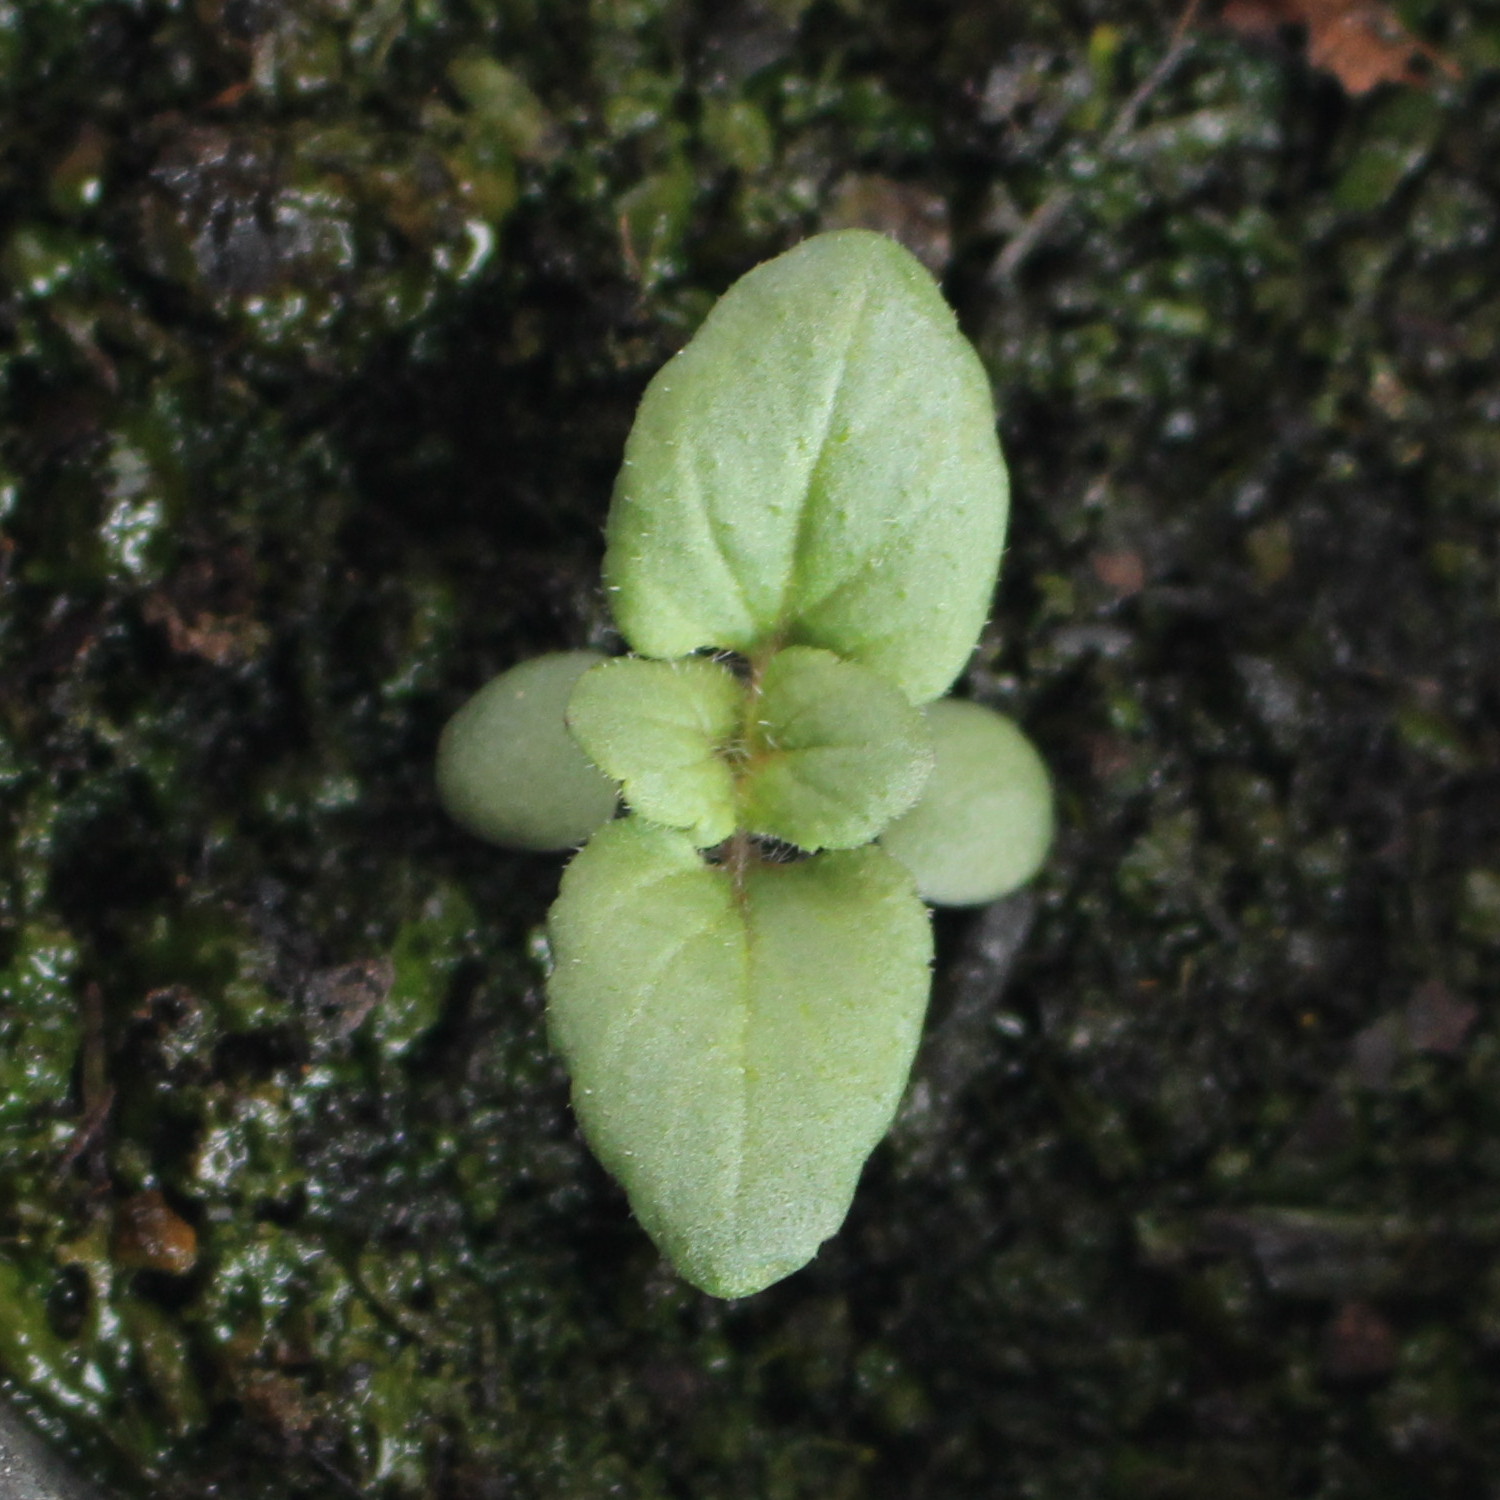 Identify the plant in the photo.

Veronica persica
